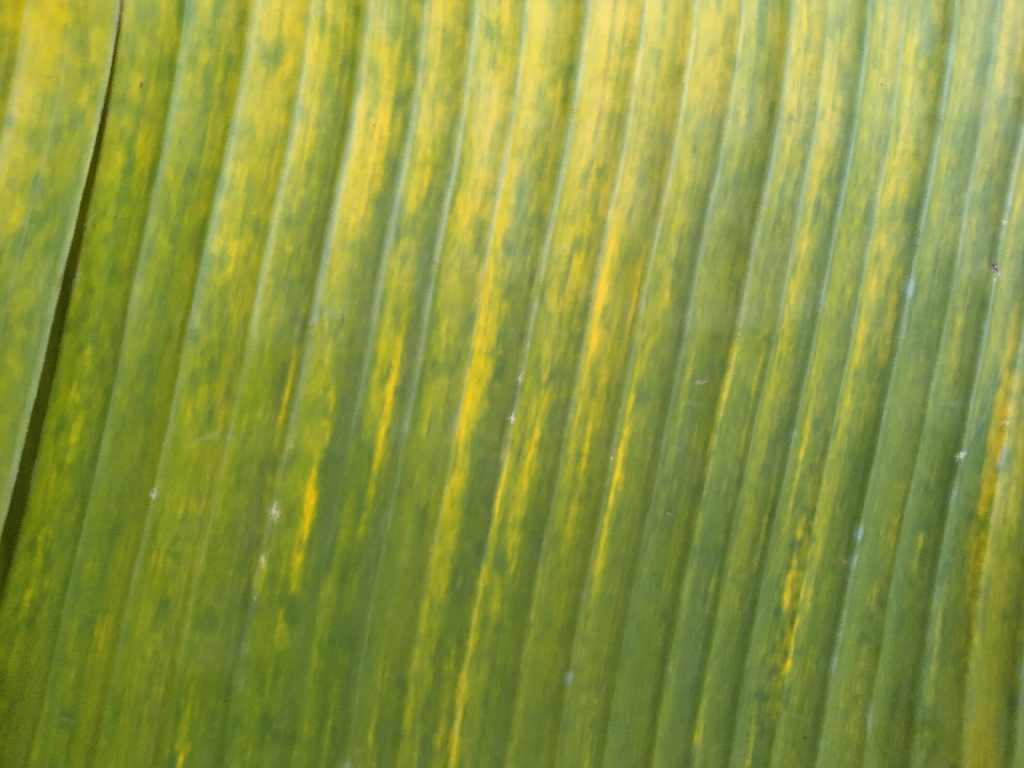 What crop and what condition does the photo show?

banana, fusarium wilt race 1
